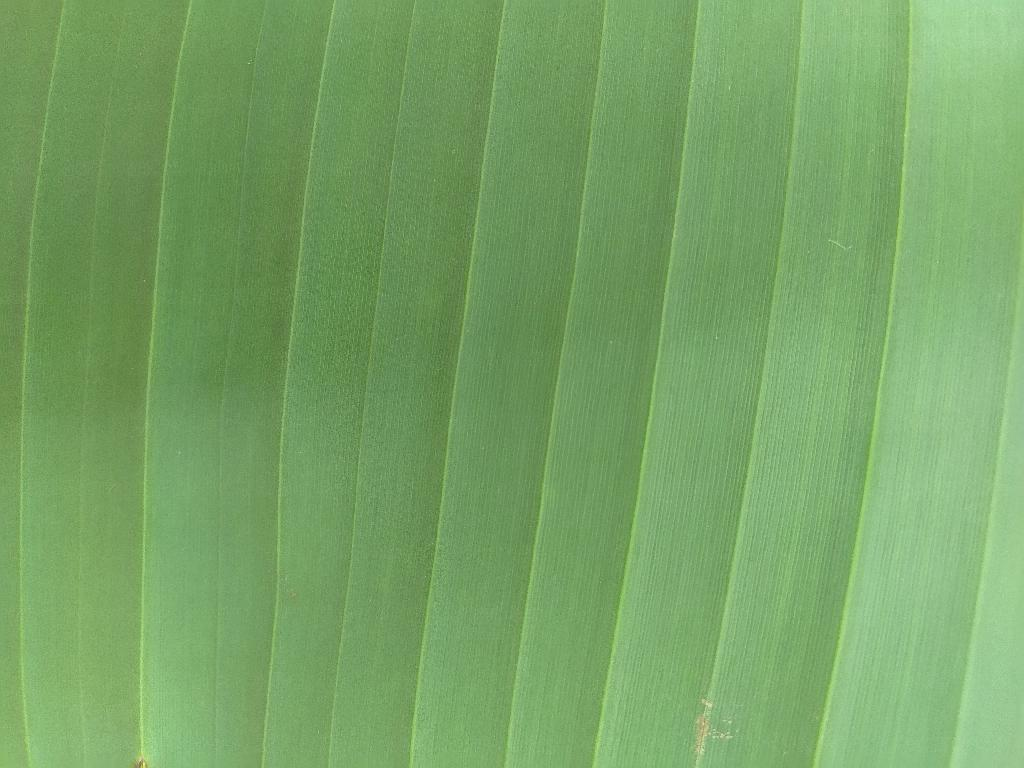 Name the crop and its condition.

banana, healthy
